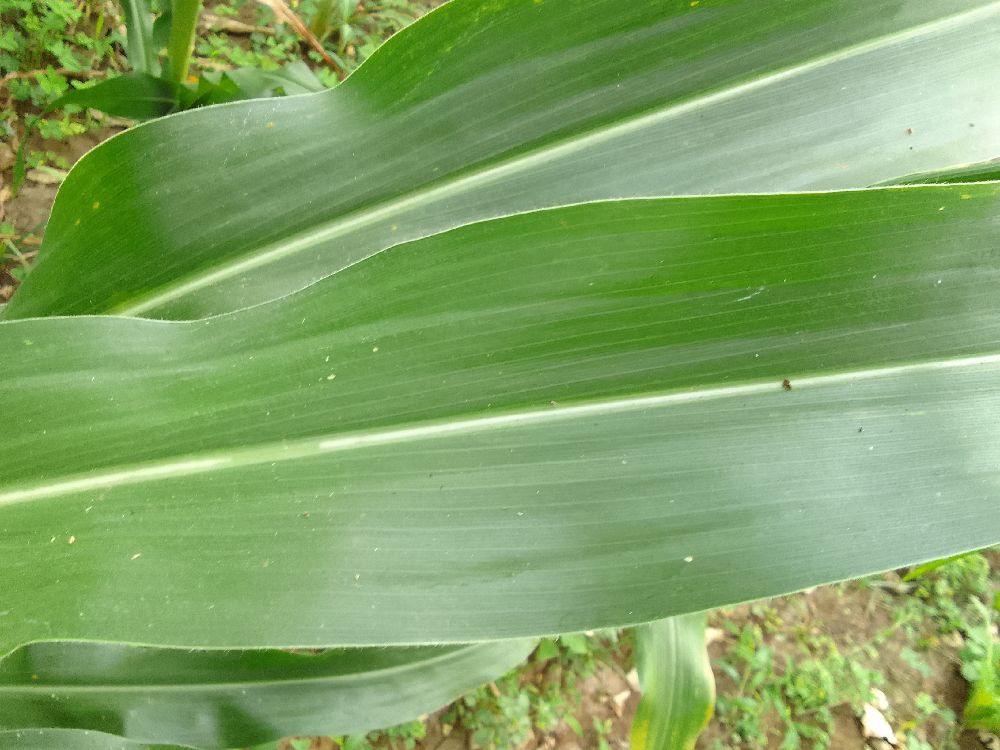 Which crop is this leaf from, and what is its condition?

maize, healthy
